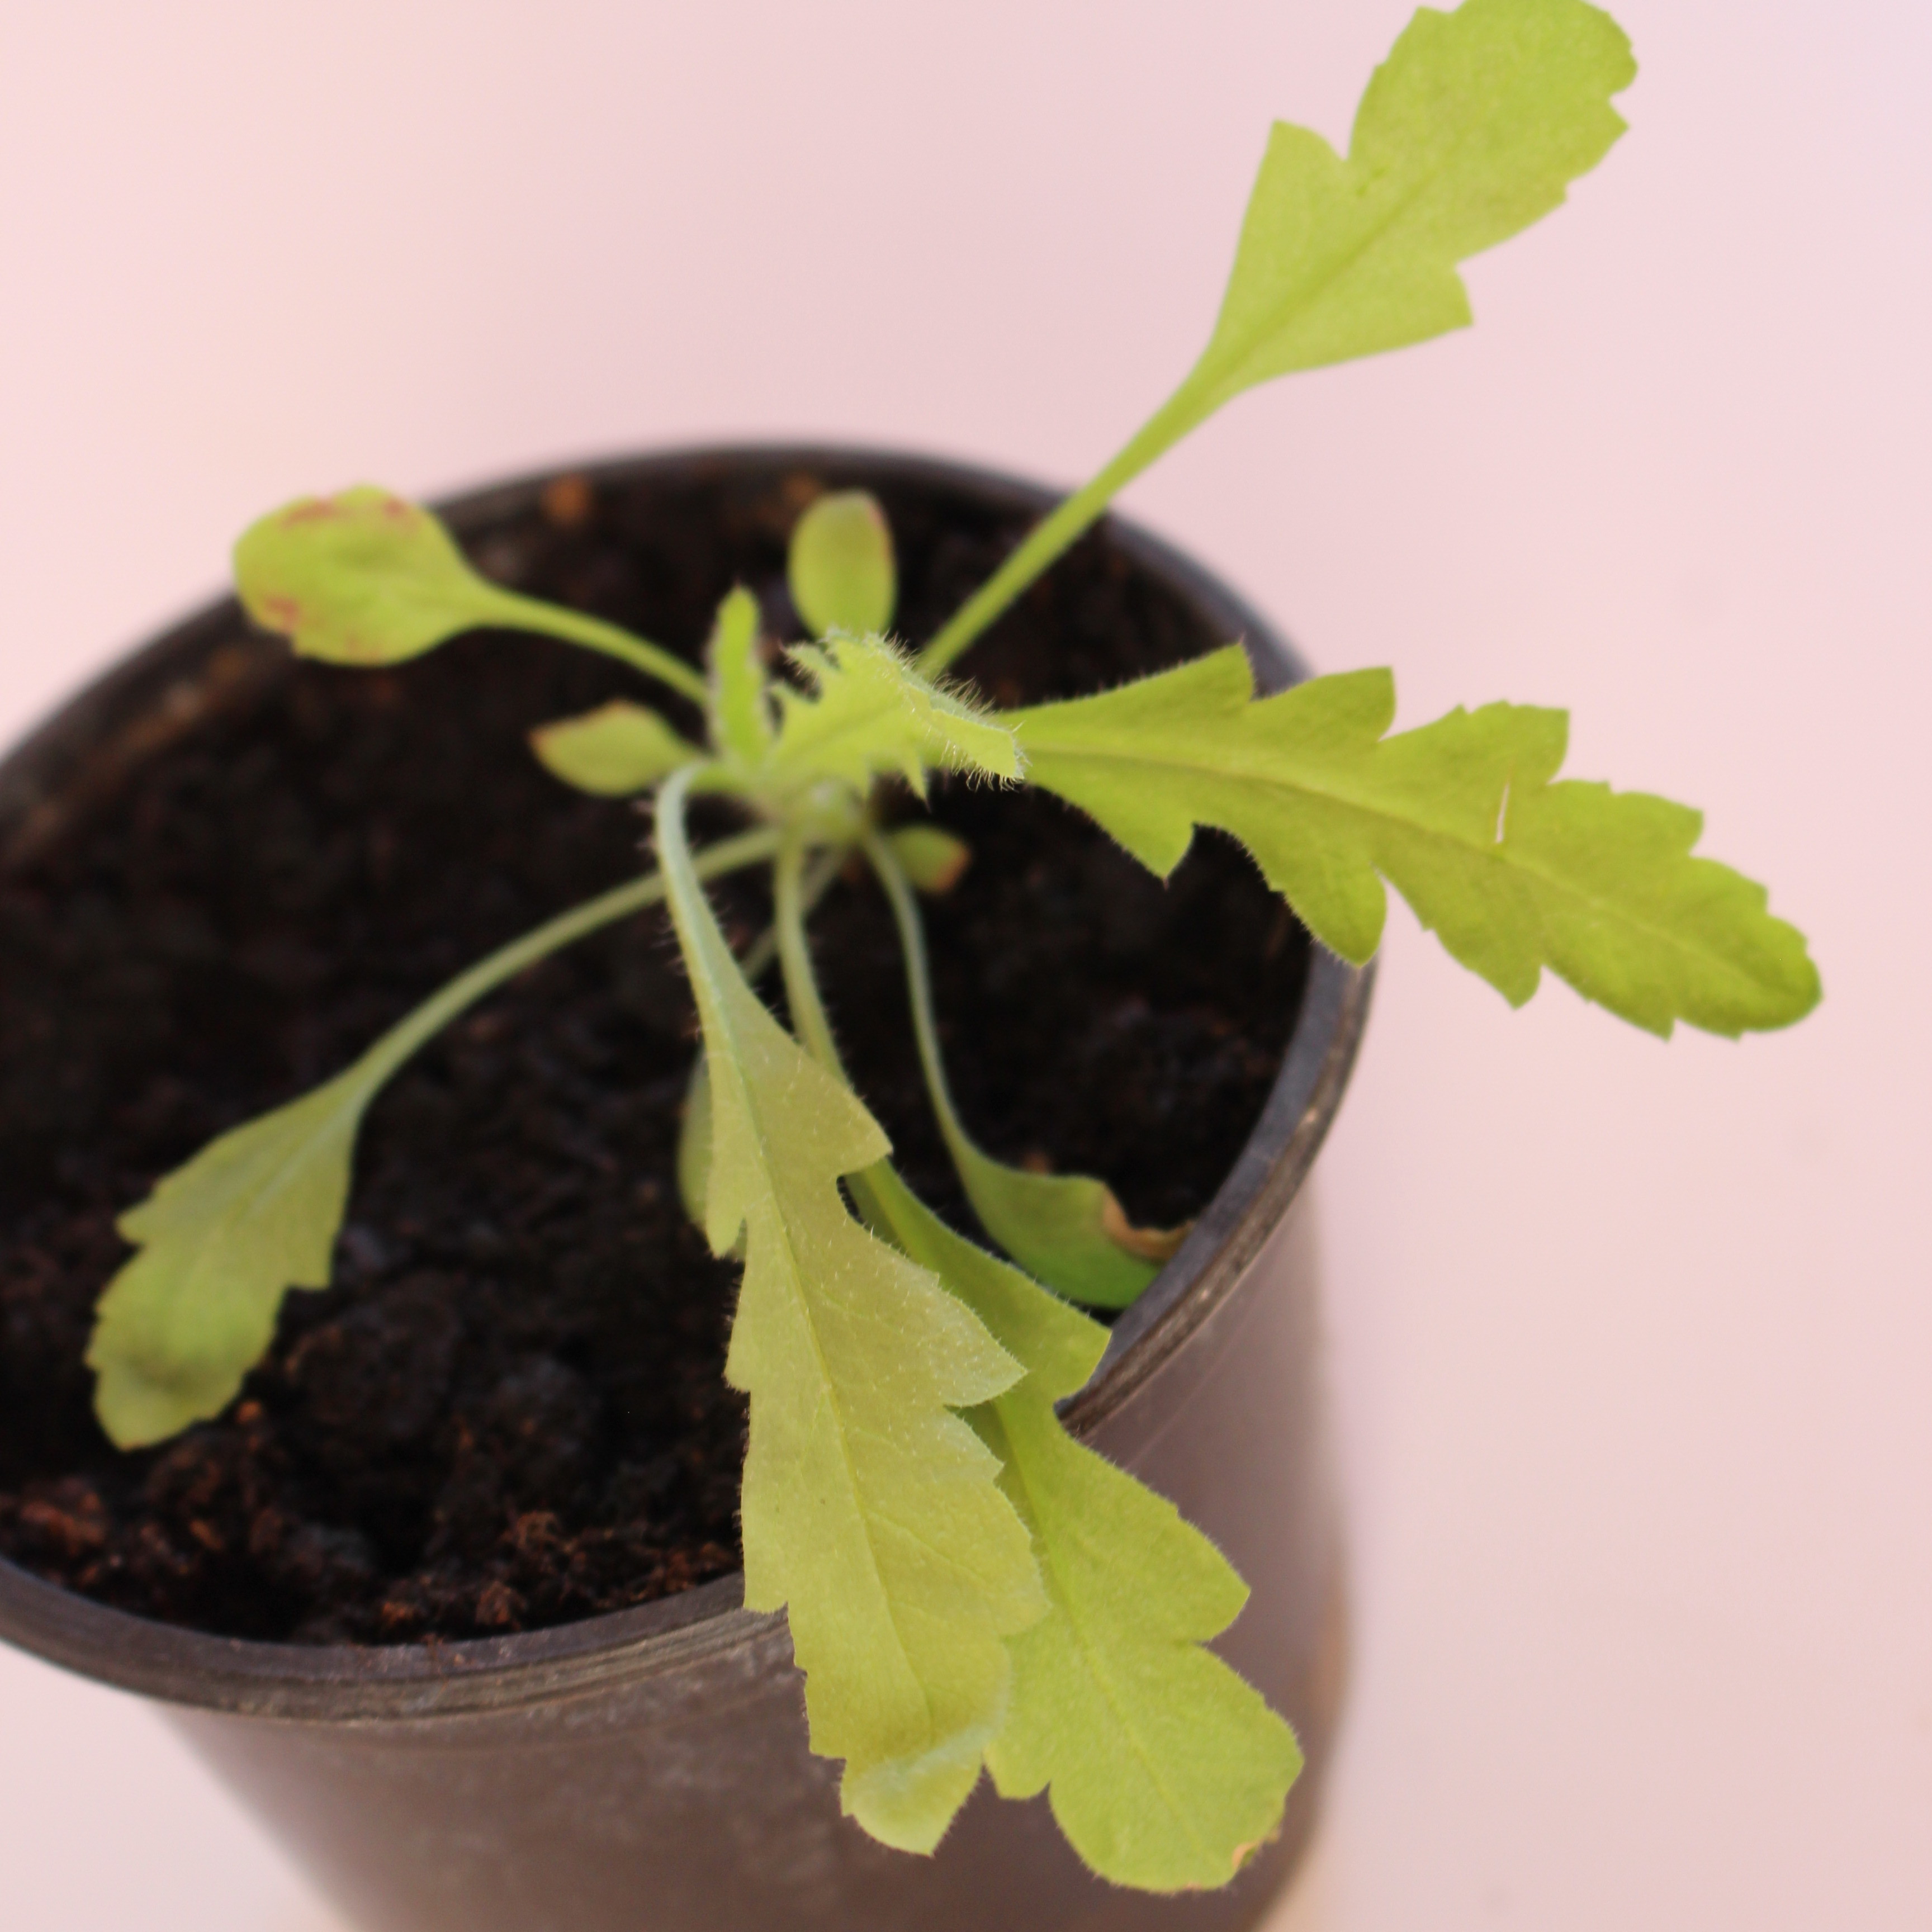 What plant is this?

Papaver rhoeas
